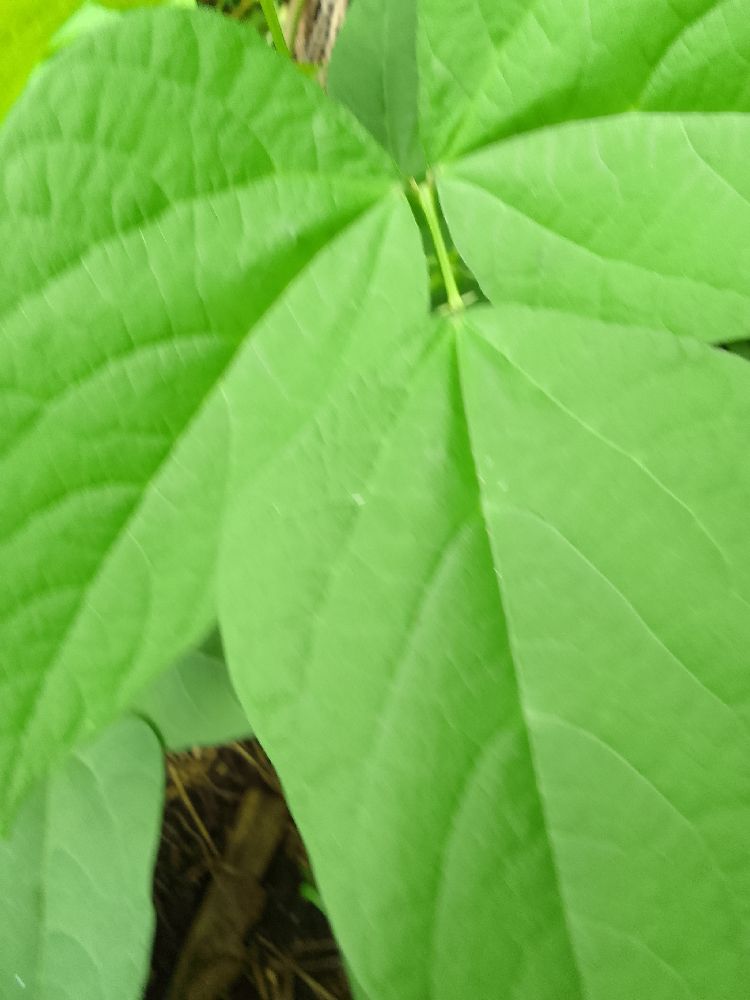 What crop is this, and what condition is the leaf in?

common bean, healthy
